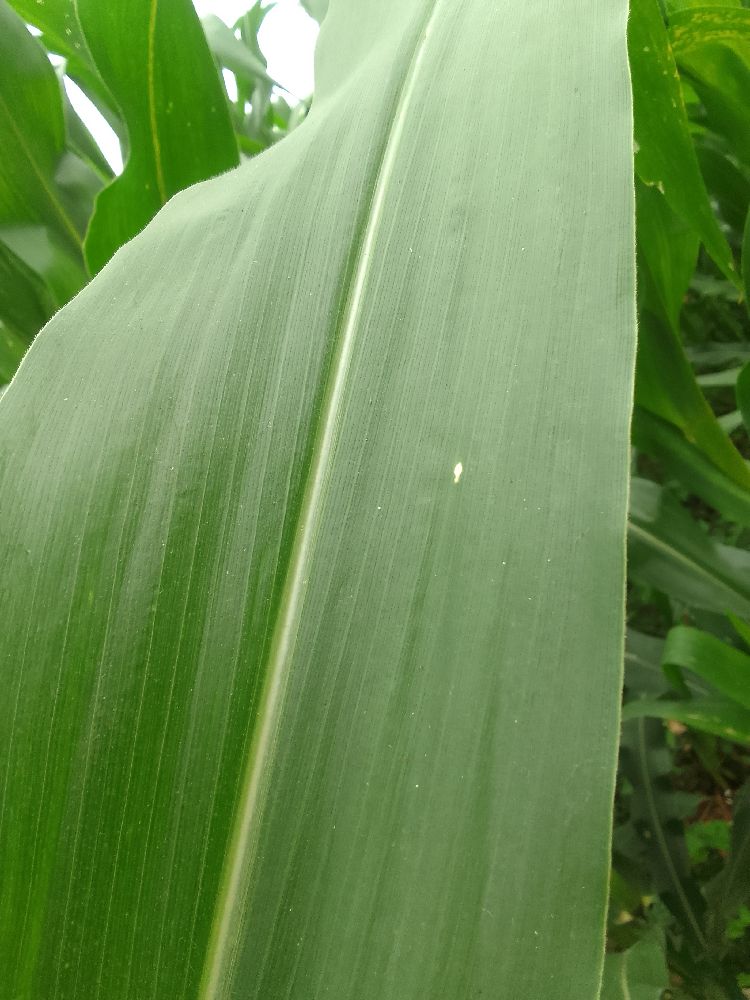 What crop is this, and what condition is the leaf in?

maize, healthy
